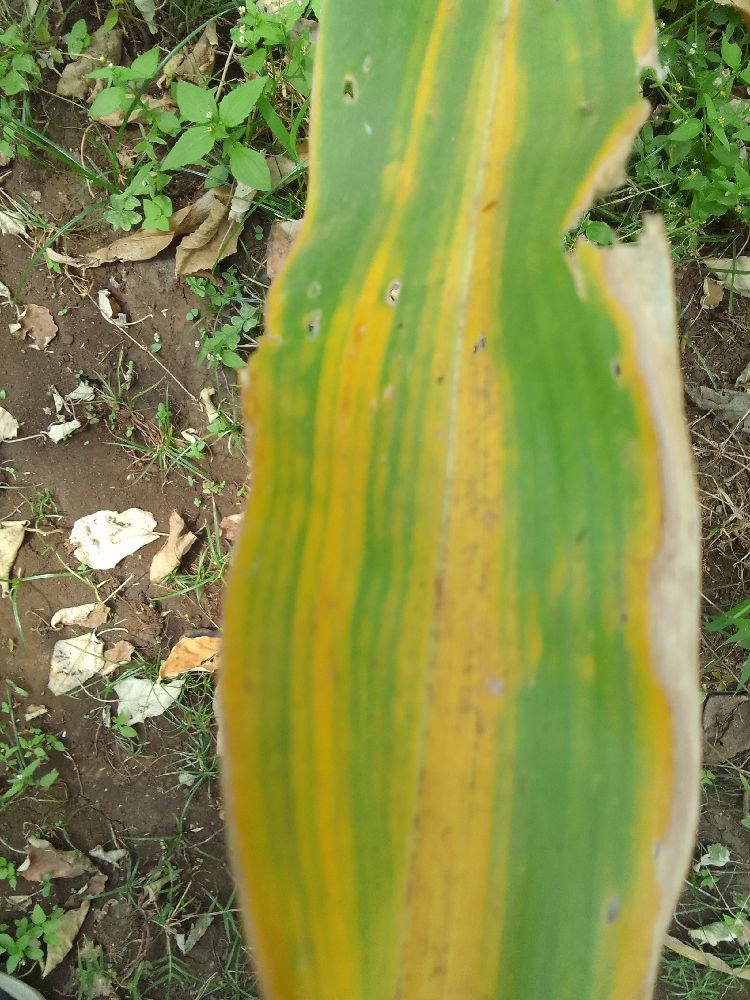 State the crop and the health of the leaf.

maize, maize lethal necrosis
